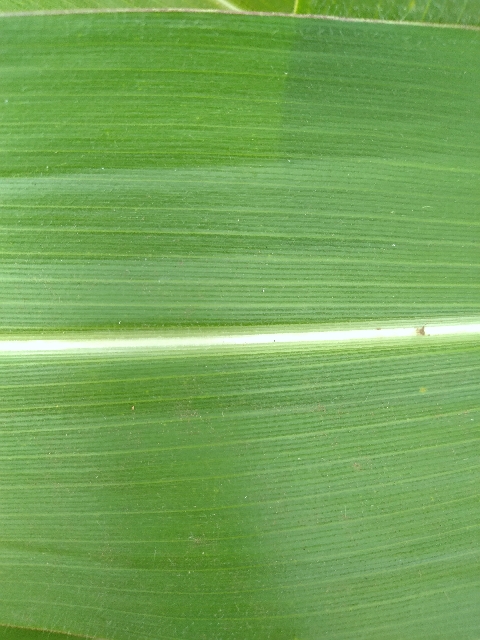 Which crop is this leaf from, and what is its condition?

maize, healthy
